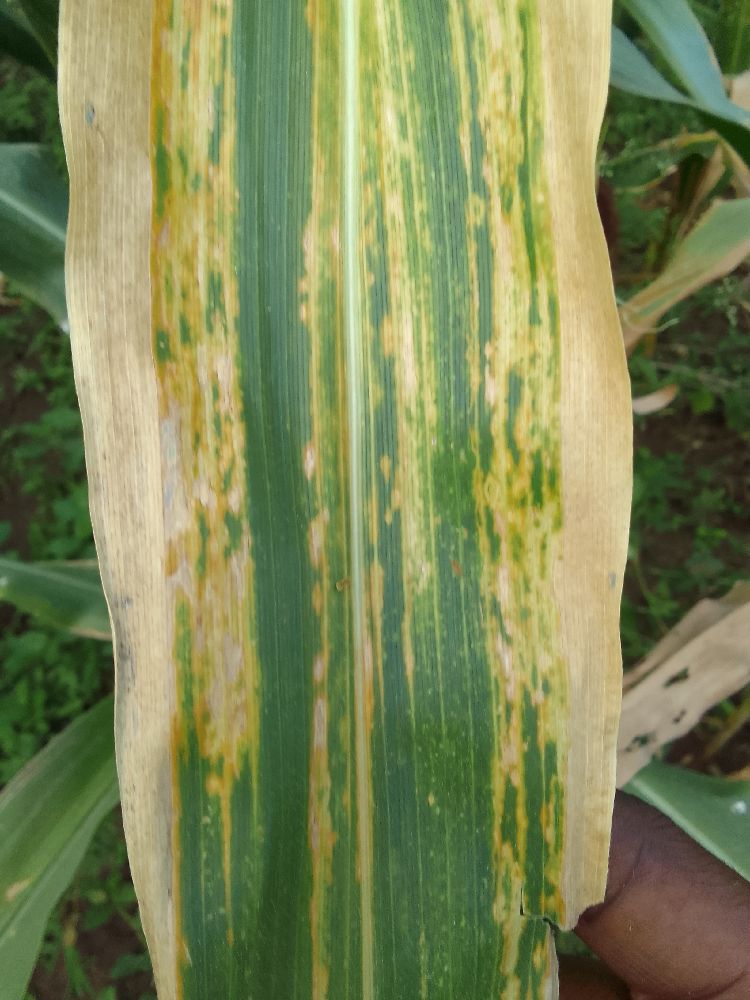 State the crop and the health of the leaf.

maize, maize lethal necrosis
